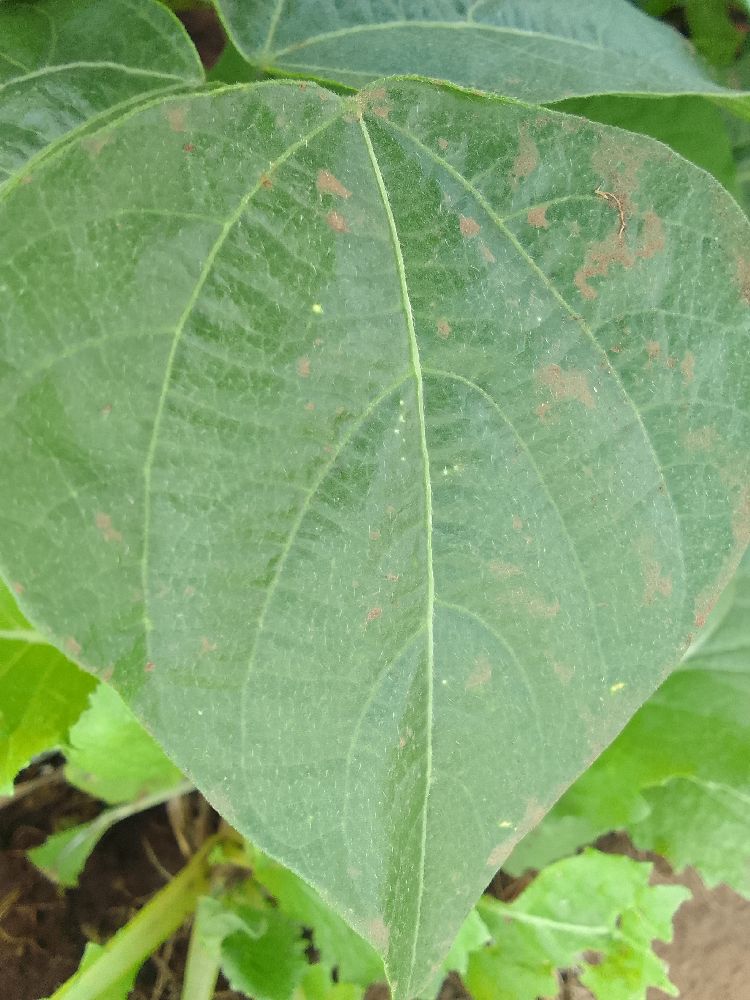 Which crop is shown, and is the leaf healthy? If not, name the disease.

common bean, healthy
